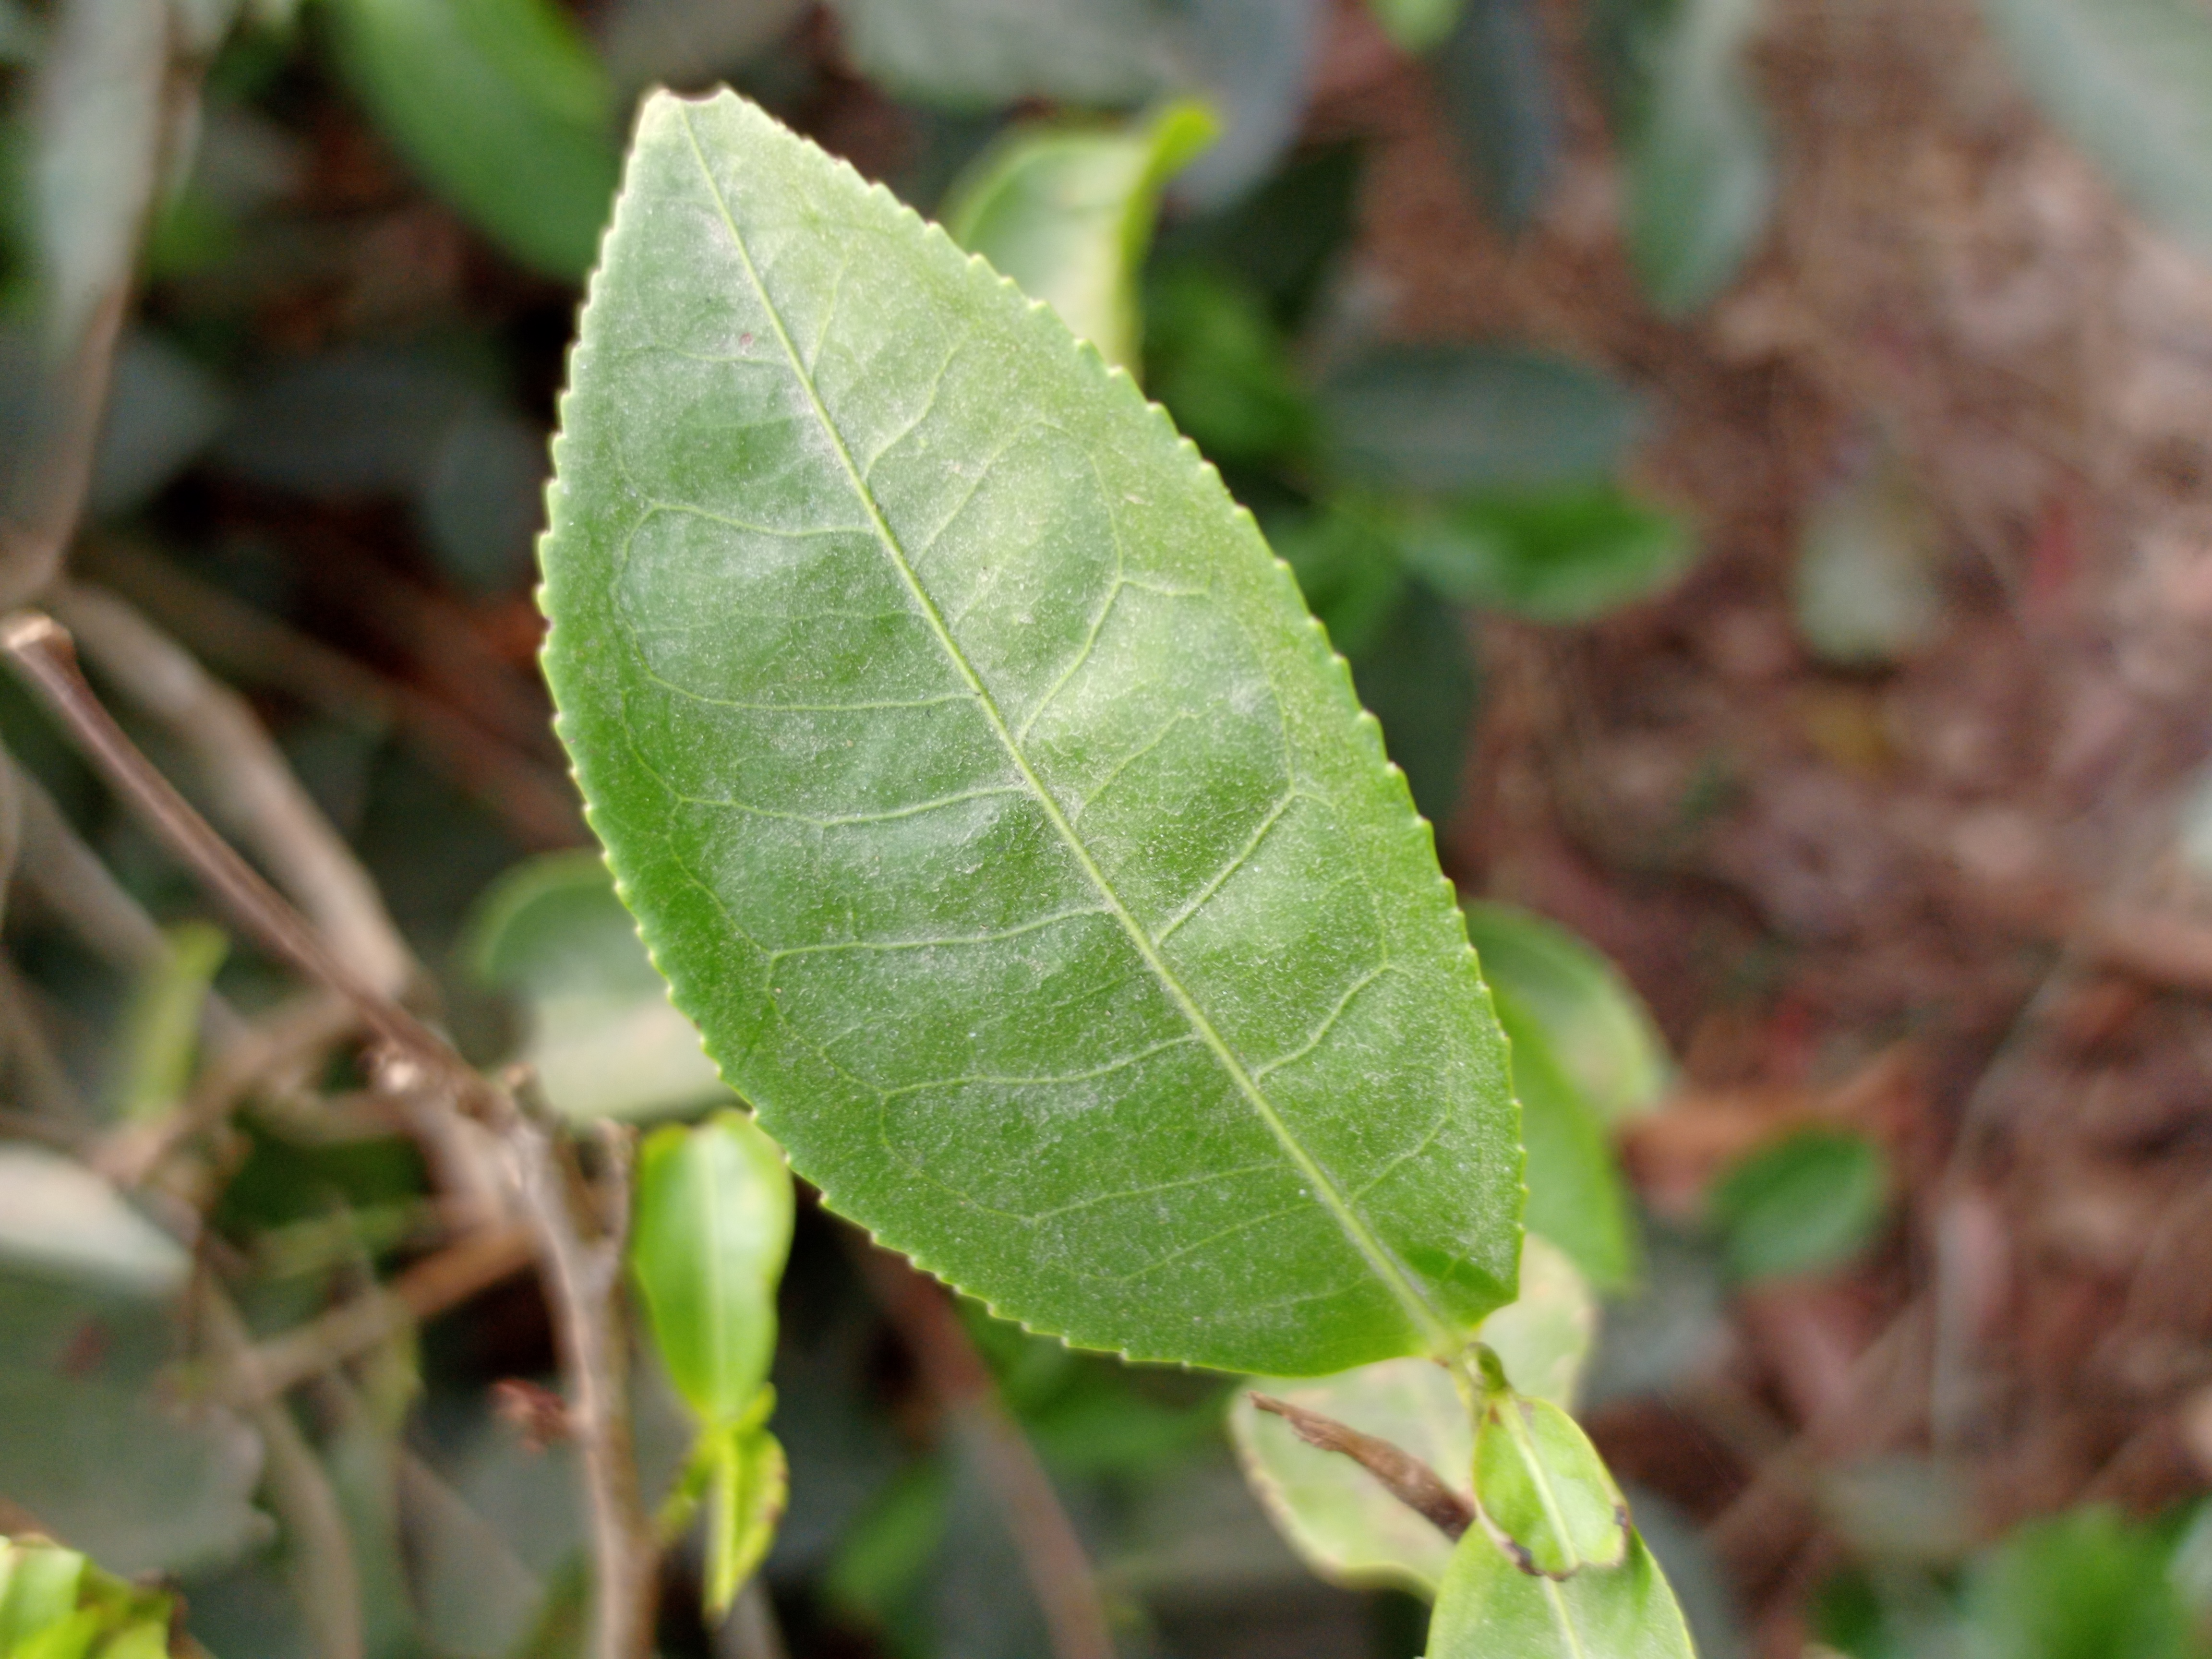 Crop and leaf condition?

tea, healthy leaf
